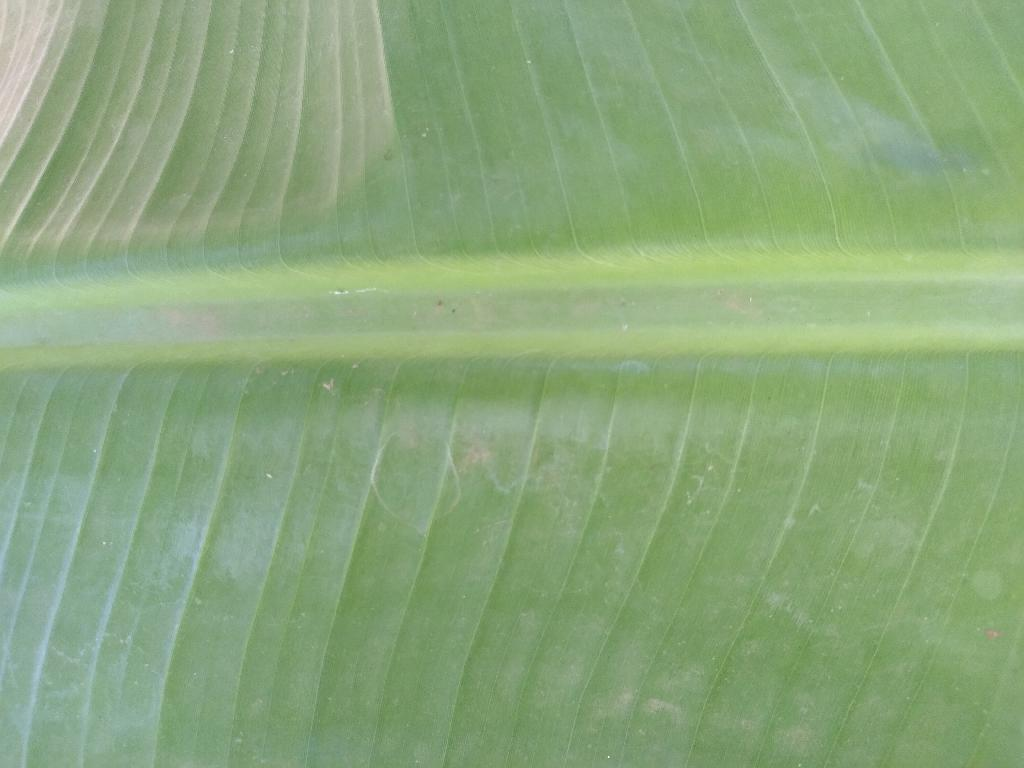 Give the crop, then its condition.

banana, healthy
